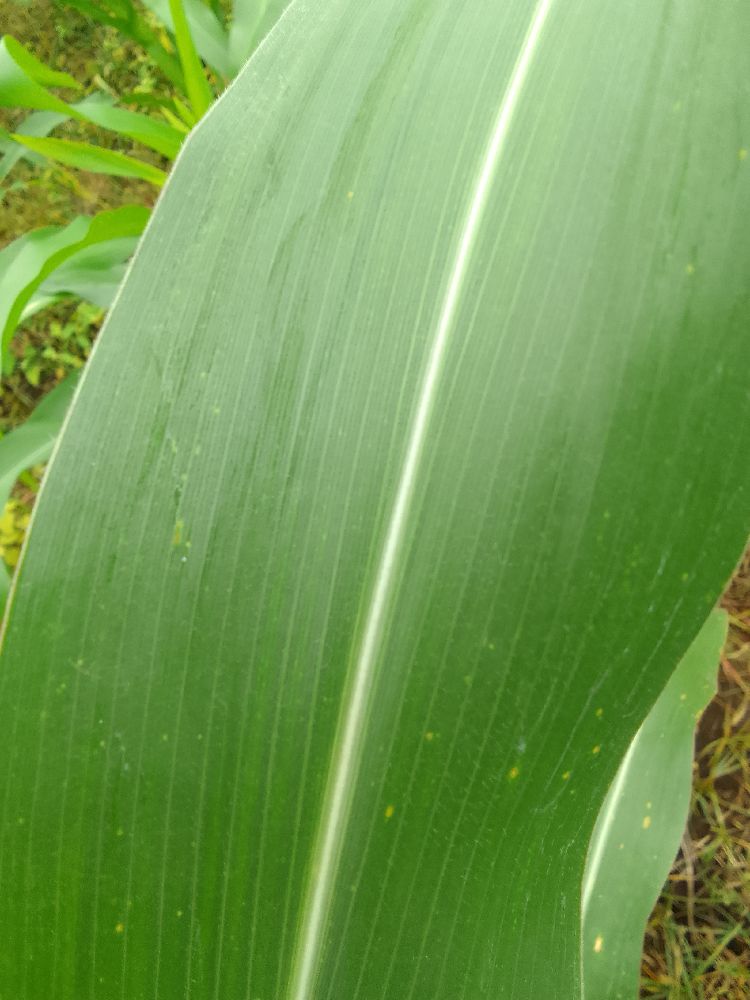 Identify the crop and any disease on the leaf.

maize, healthy
